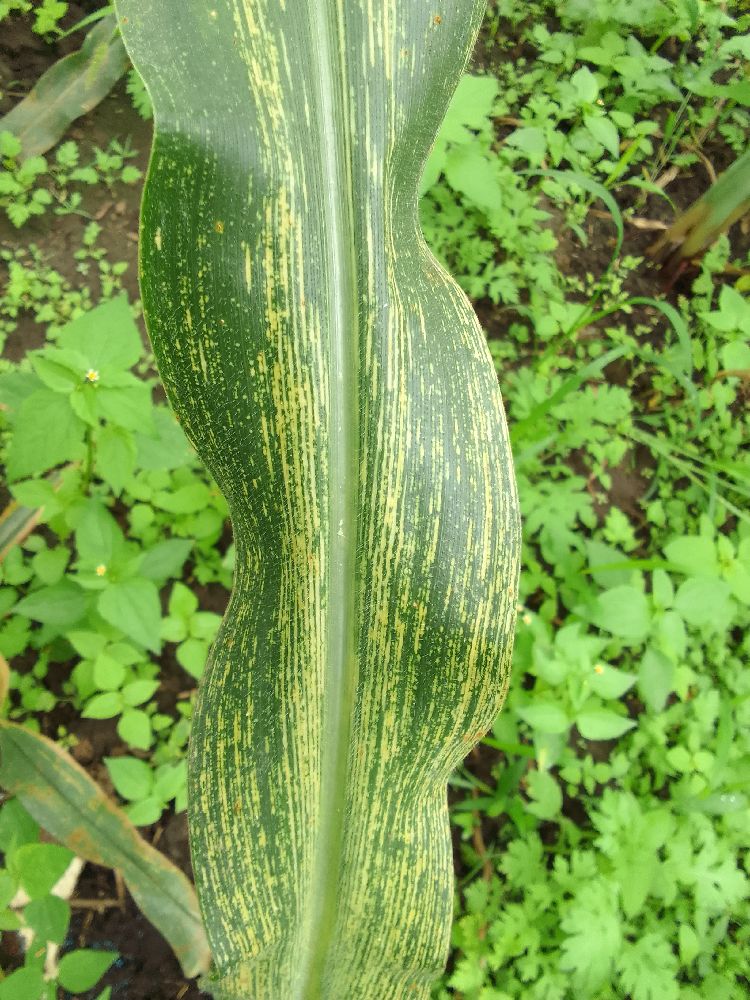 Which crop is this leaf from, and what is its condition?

maize, maize streak virus
